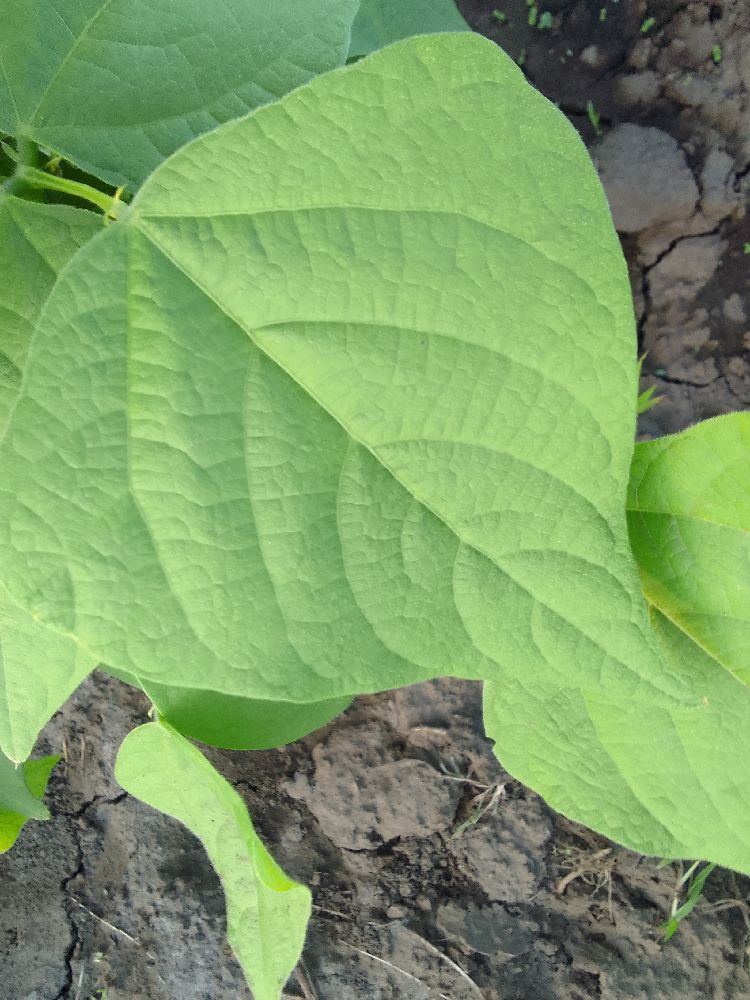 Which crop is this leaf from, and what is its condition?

common bean, healthy
